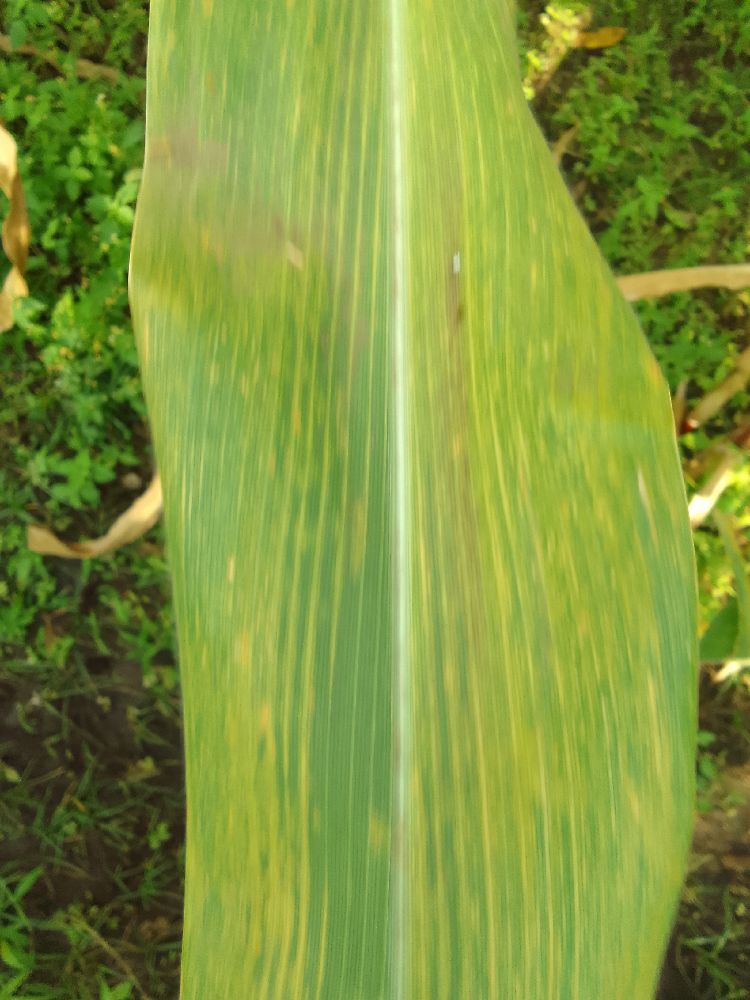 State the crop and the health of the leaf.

maize, maize lethal necrosis
